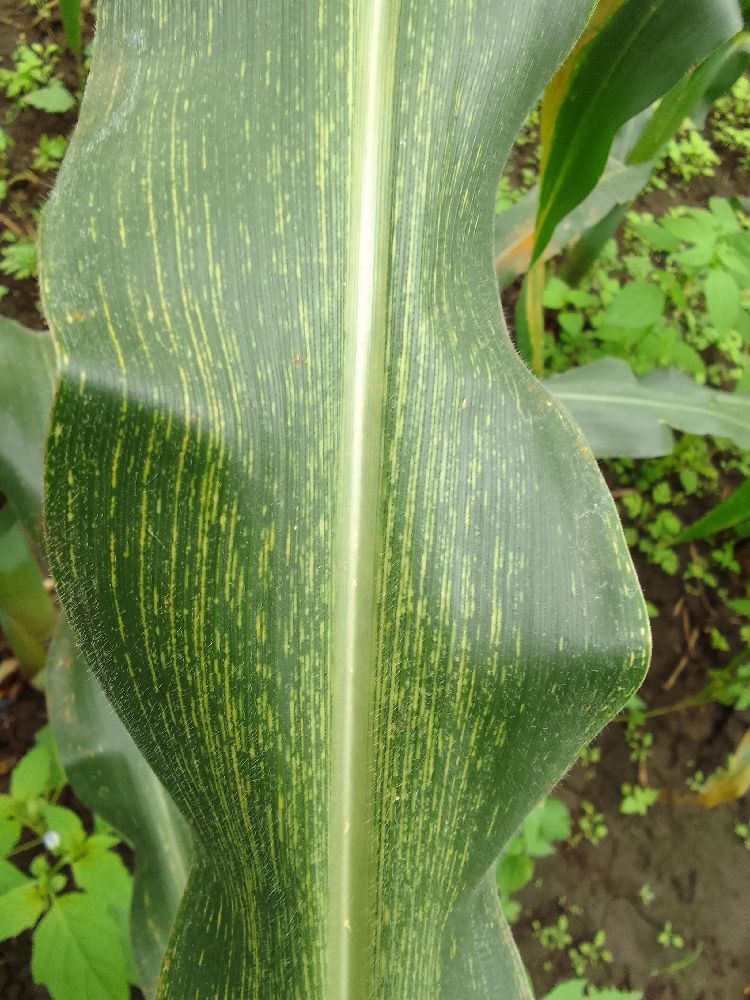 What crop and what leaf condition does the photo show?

maize, maize streak virus
